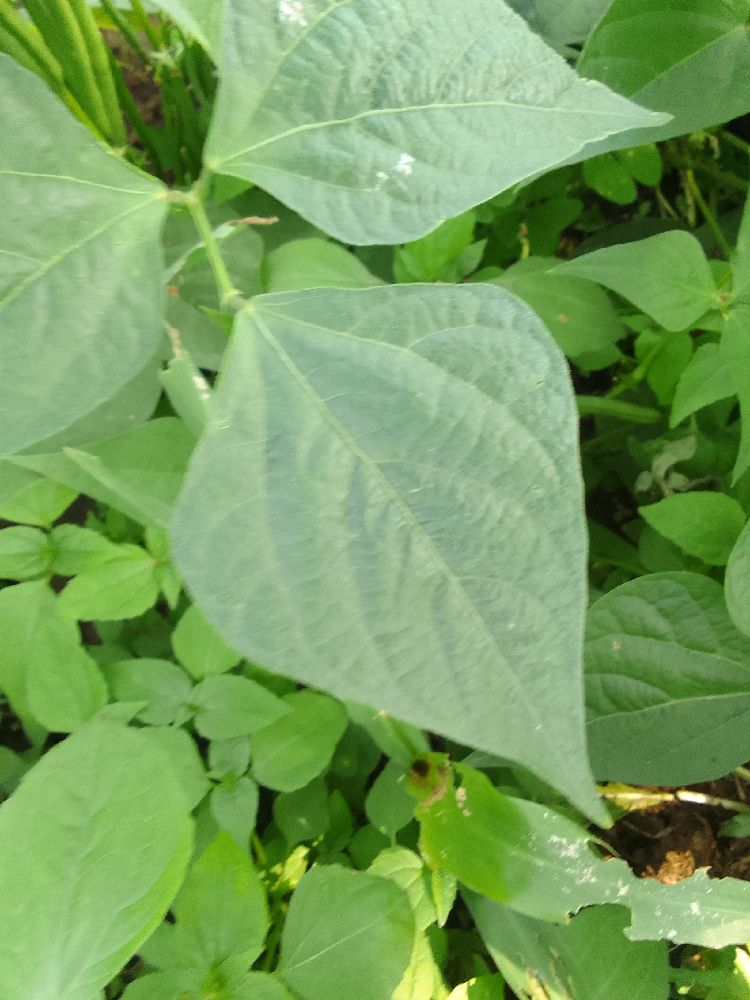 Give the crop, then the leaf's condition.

common bean, healthy
